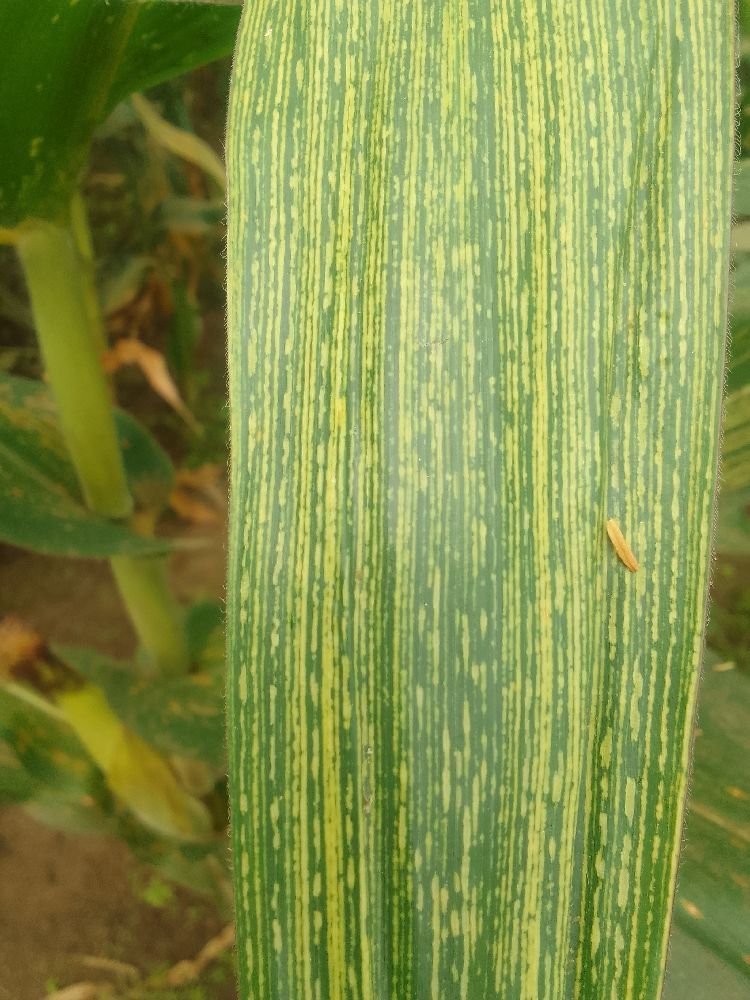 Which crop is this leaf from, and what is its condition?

maize, maize streak virus
